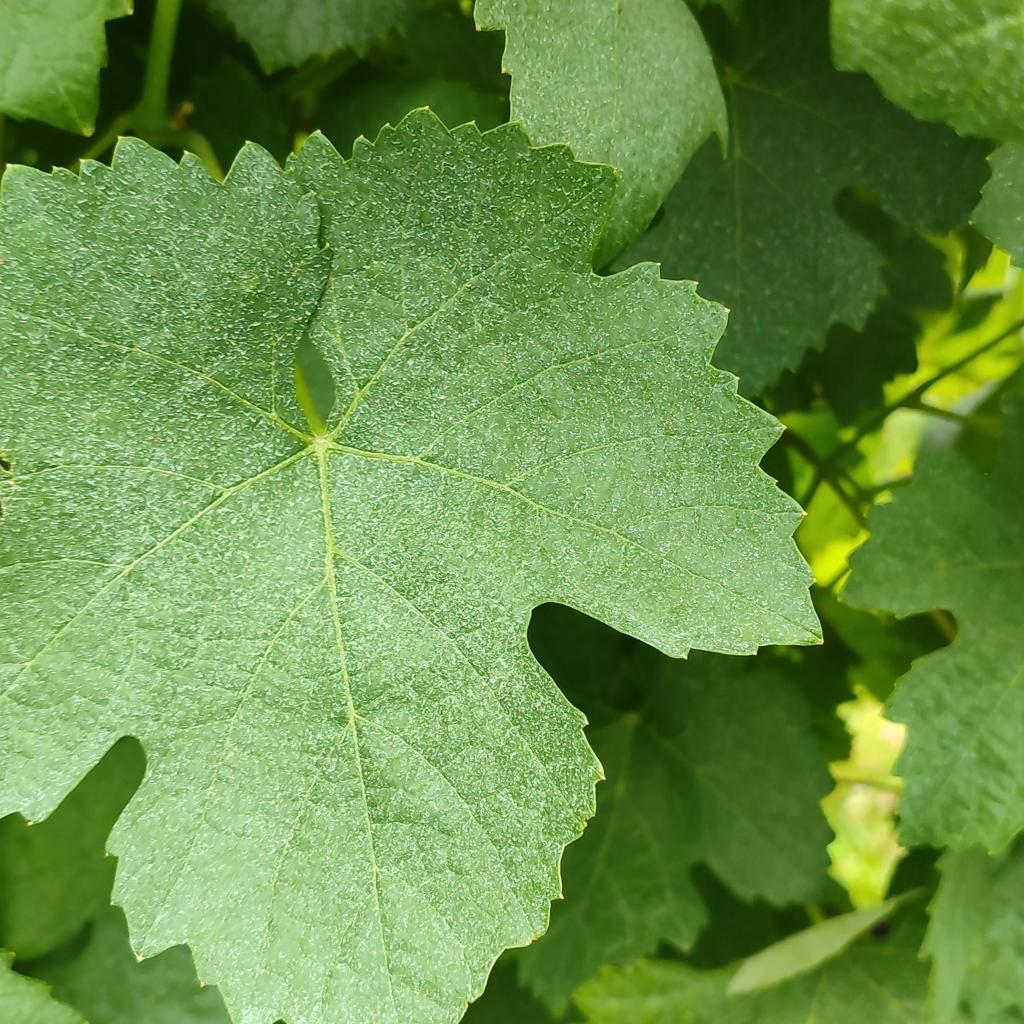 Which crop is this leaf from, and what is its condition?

grapevine, healthy
